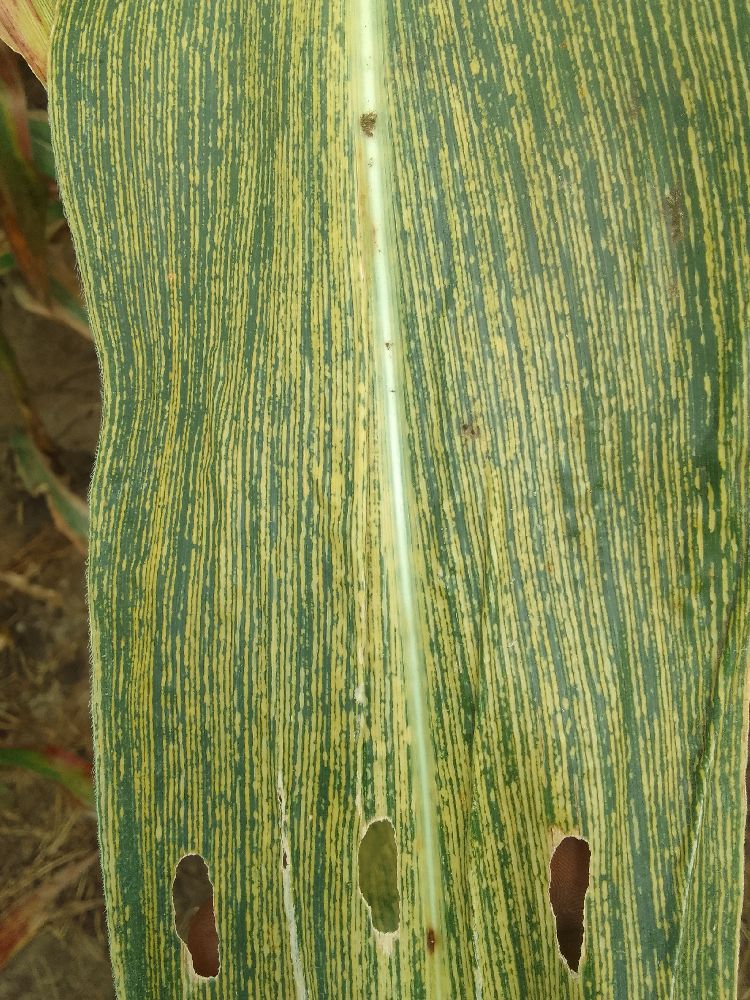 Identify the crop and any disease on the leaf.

maize, maize streak virus
